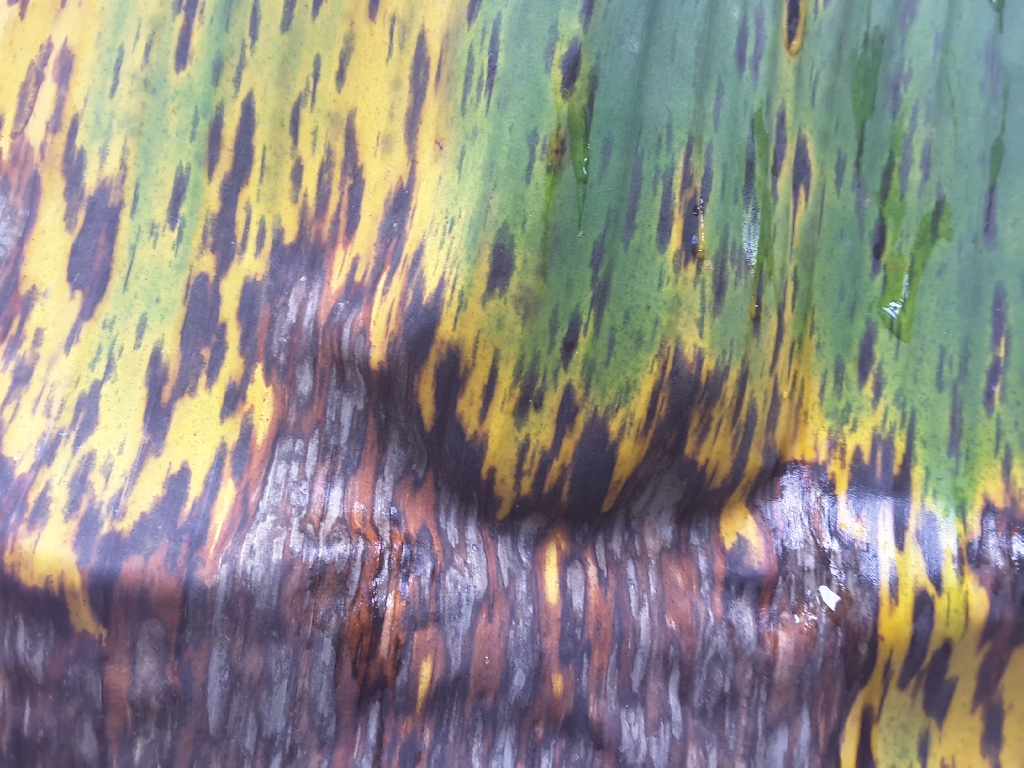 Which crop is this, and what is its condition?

banana, black sigatoka
